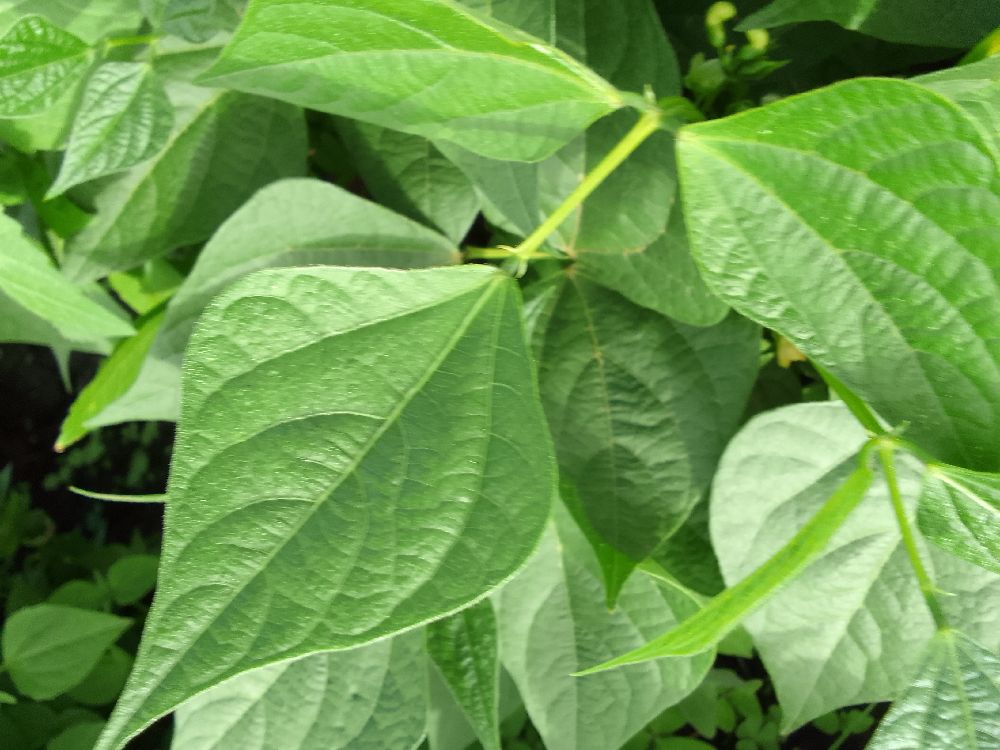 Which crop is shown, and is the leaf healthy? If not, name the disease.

common bean, healthy
